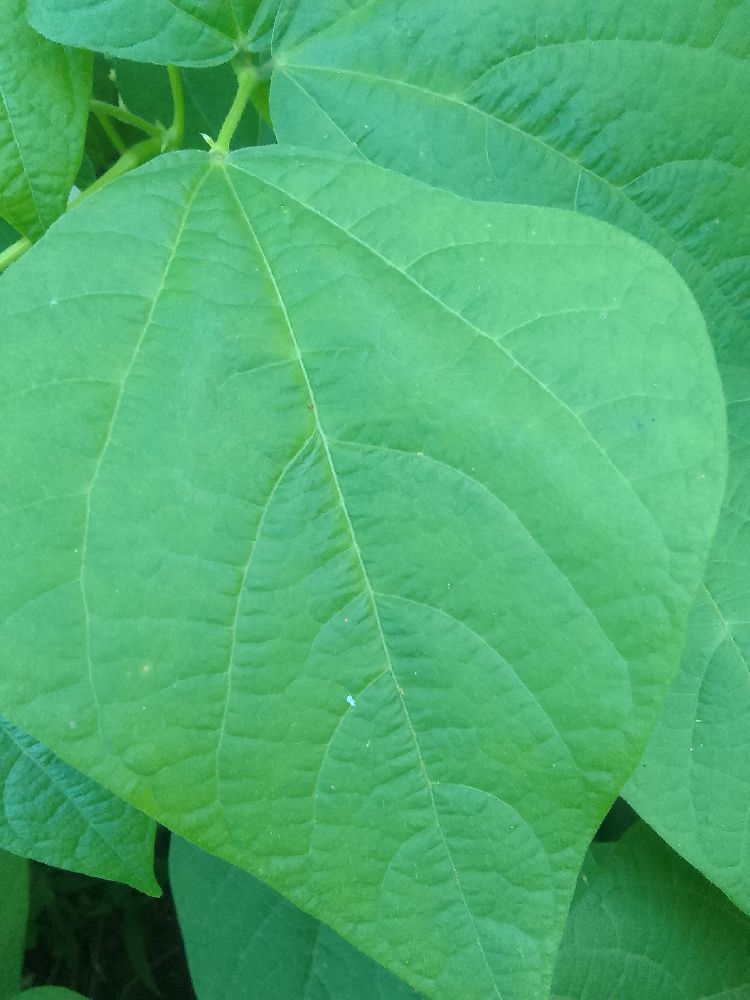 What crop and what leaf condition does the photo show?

common bean, healthy
